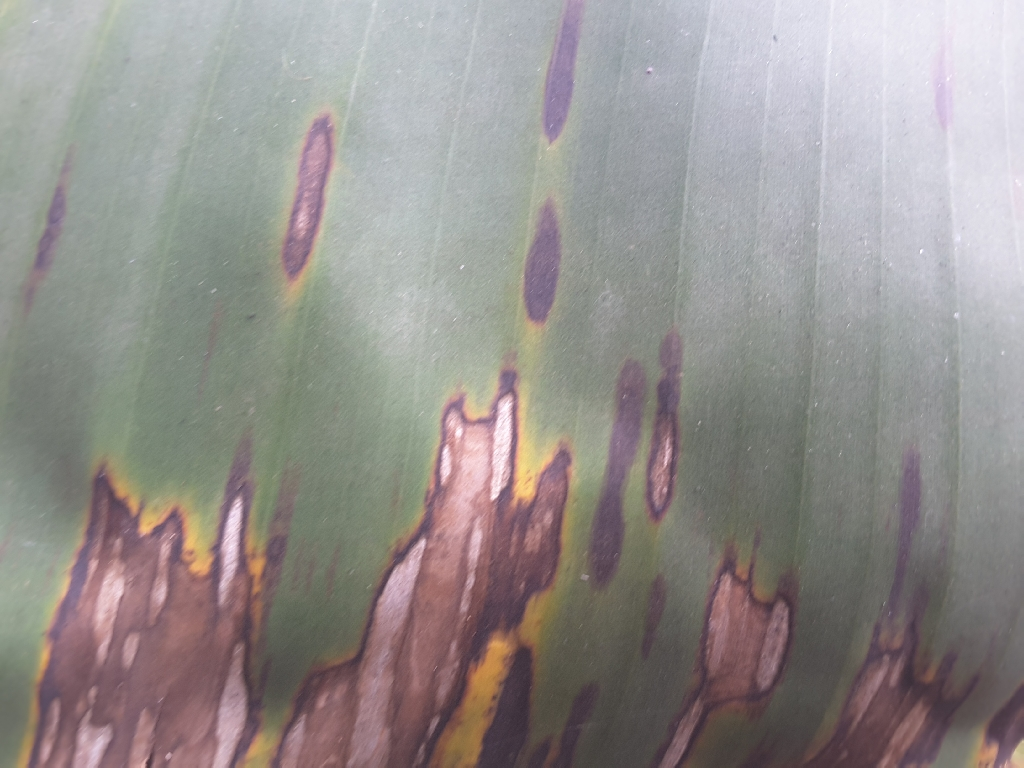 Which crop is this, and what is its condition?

banana, black sigatoka
